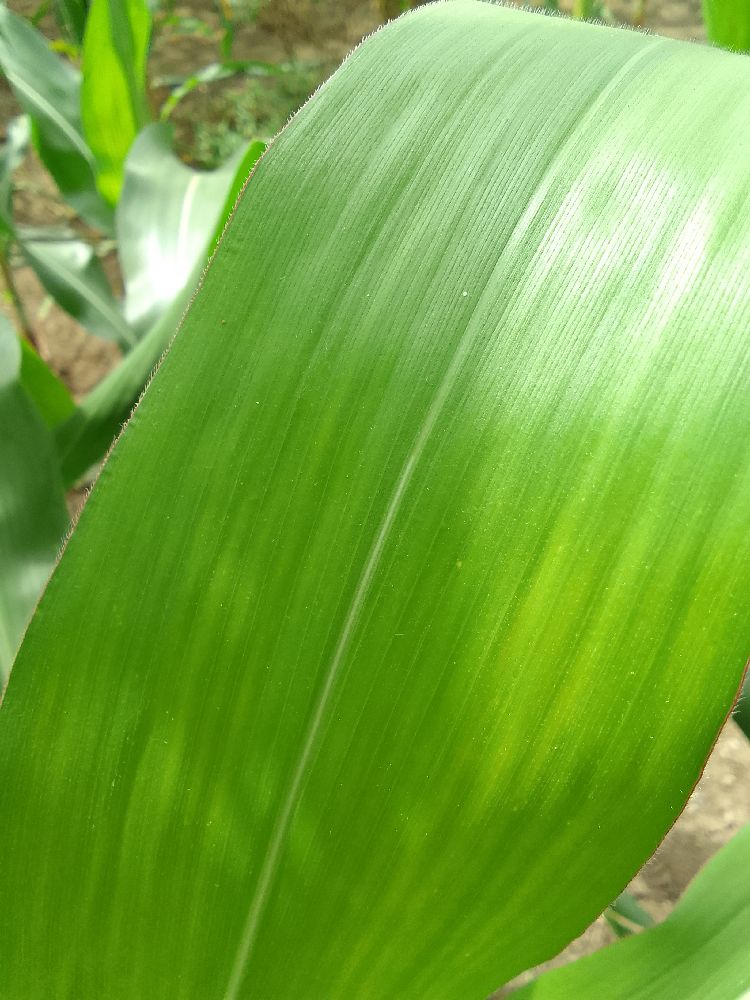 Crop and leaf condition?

maize, healthy
